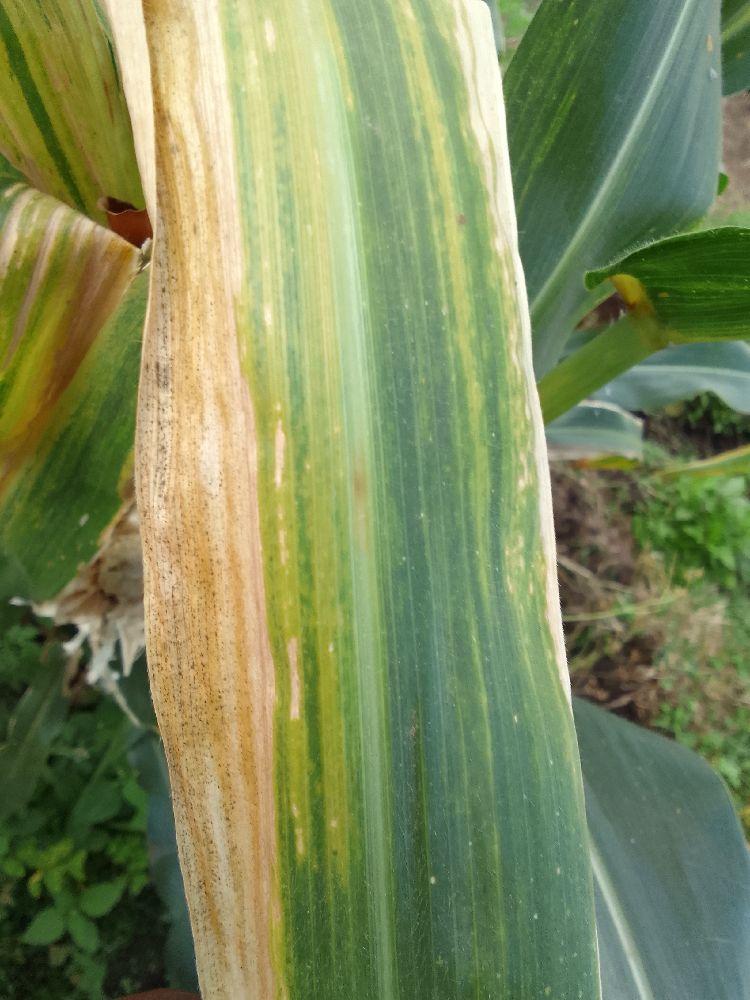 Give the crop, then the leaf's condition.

maize, maize lethal necrosis
